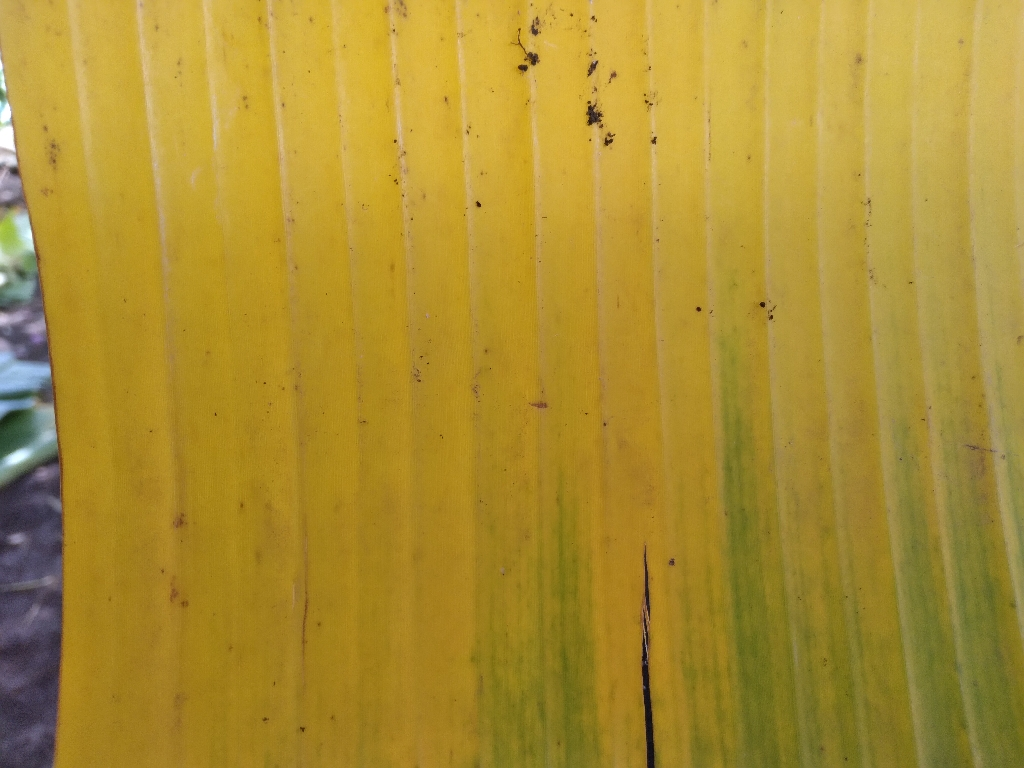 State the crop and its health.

banana, fusarium wilt race 1
